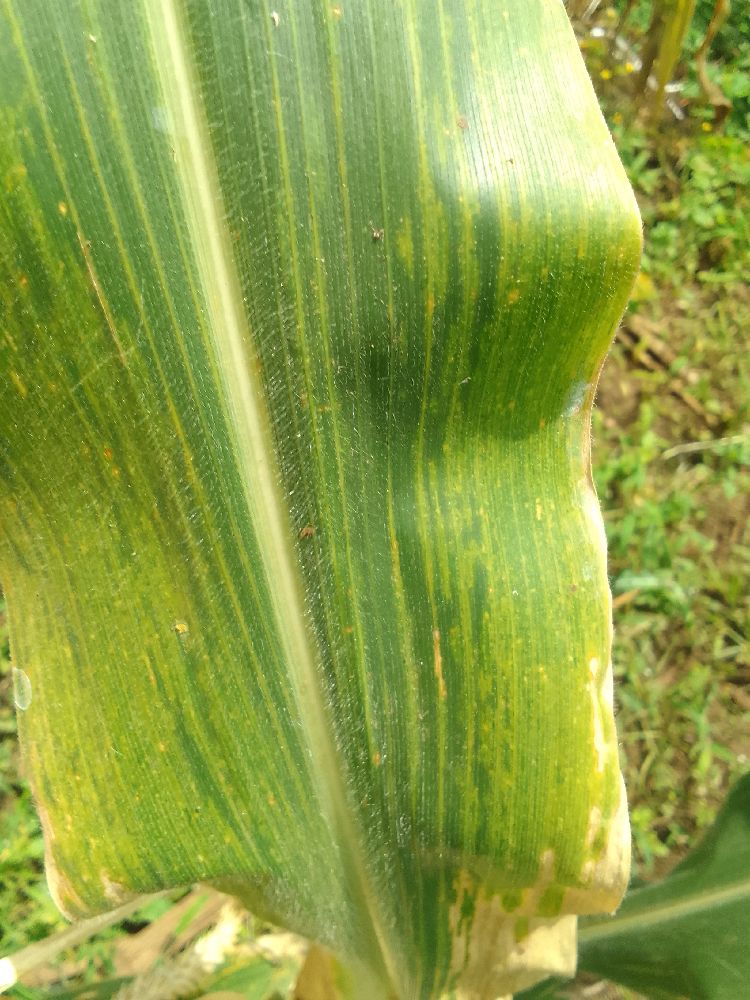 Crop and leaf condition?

maize, maize lethal necrosis
